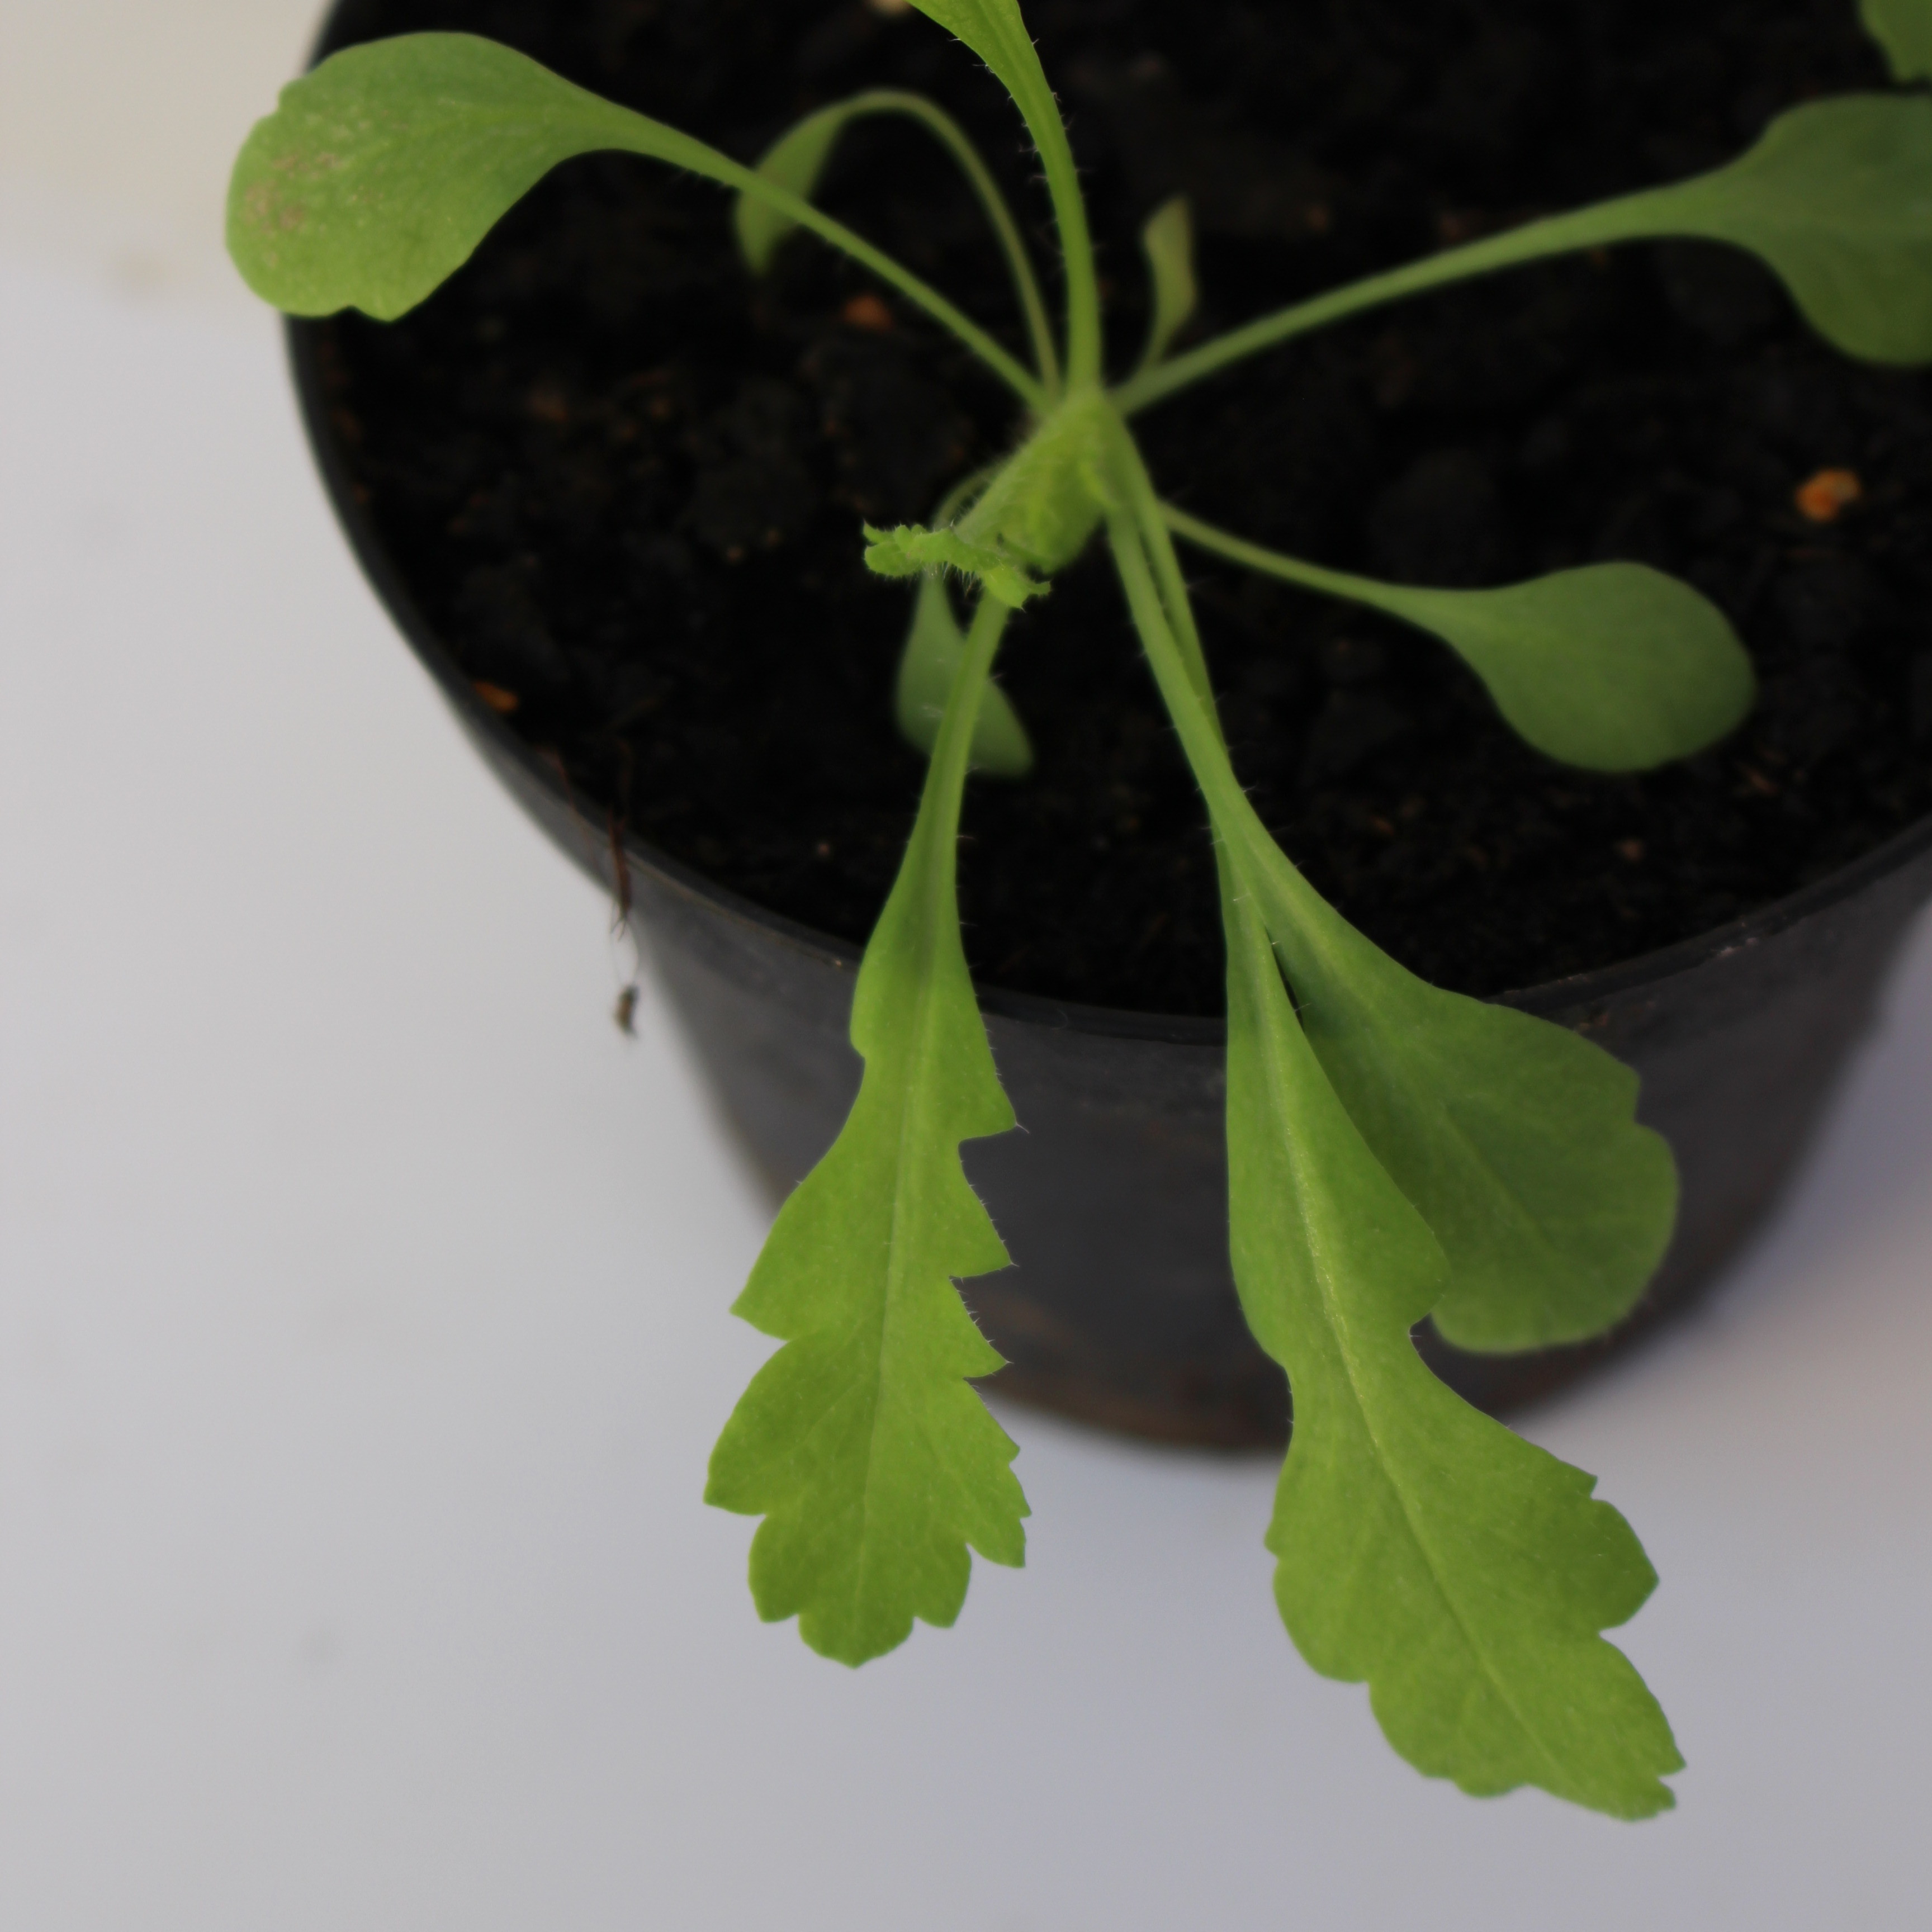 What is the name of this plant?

Papaver rhoeas
